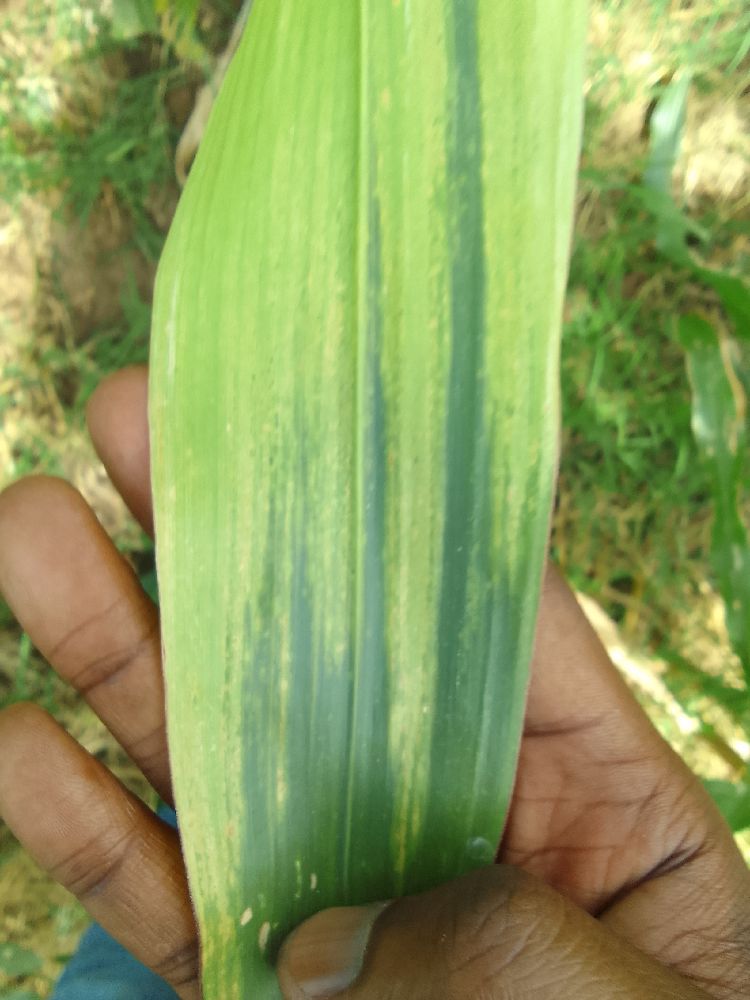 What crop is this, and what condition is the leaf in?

maize, maize lethal necrosis
